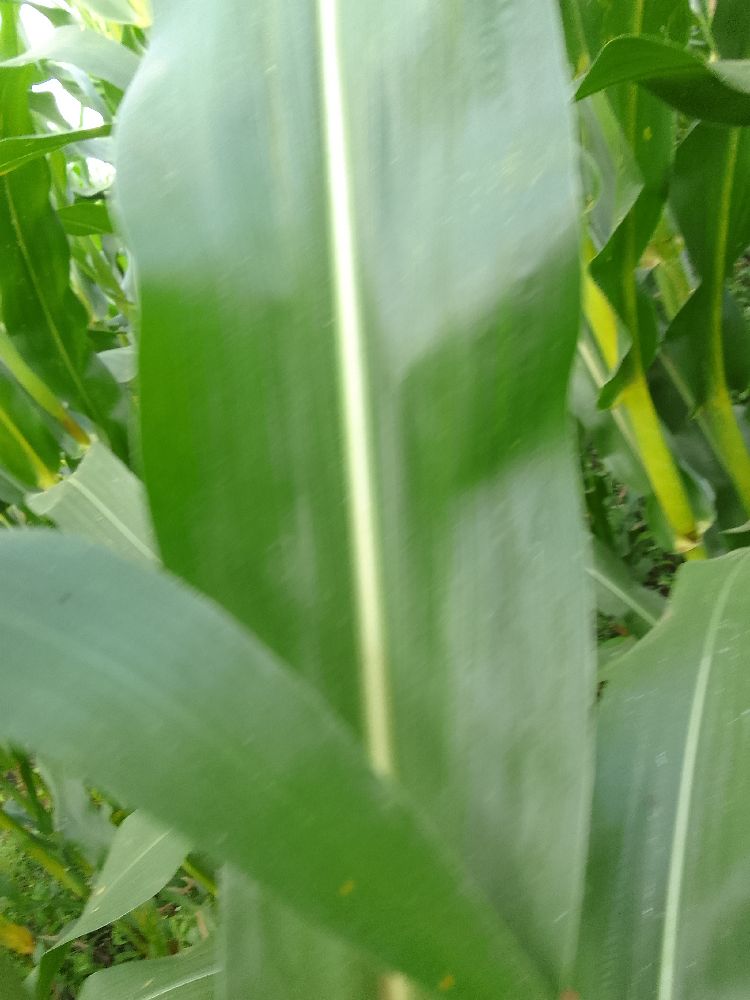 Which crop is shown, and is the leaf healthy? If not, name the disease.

maize, healthy
